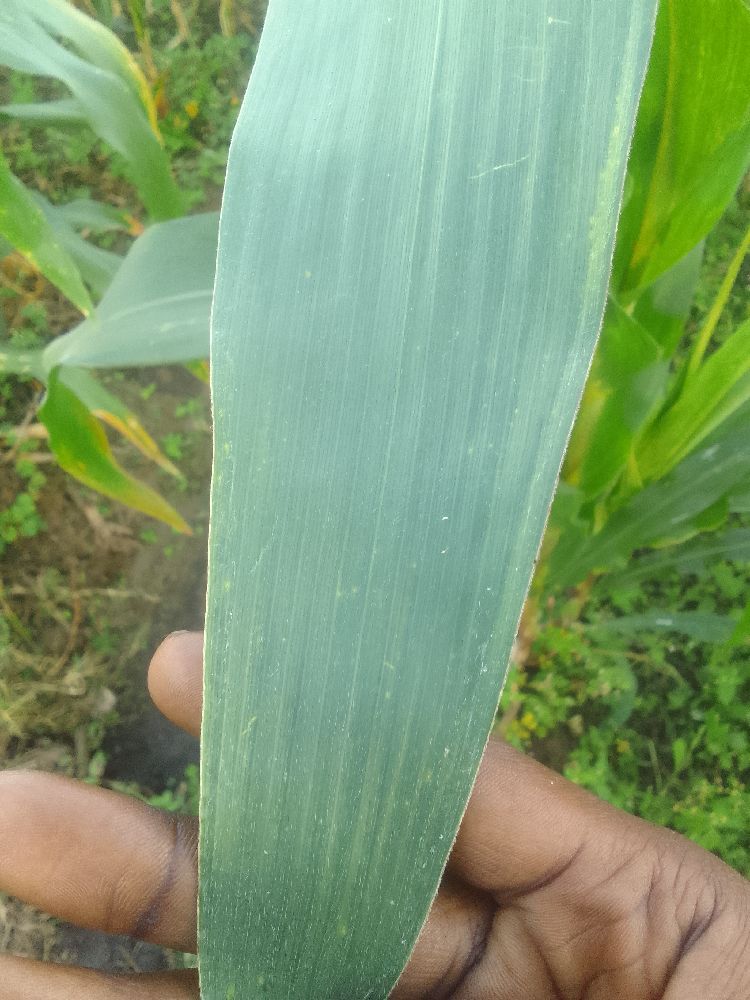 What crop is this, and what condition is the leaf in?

maize, healthy
